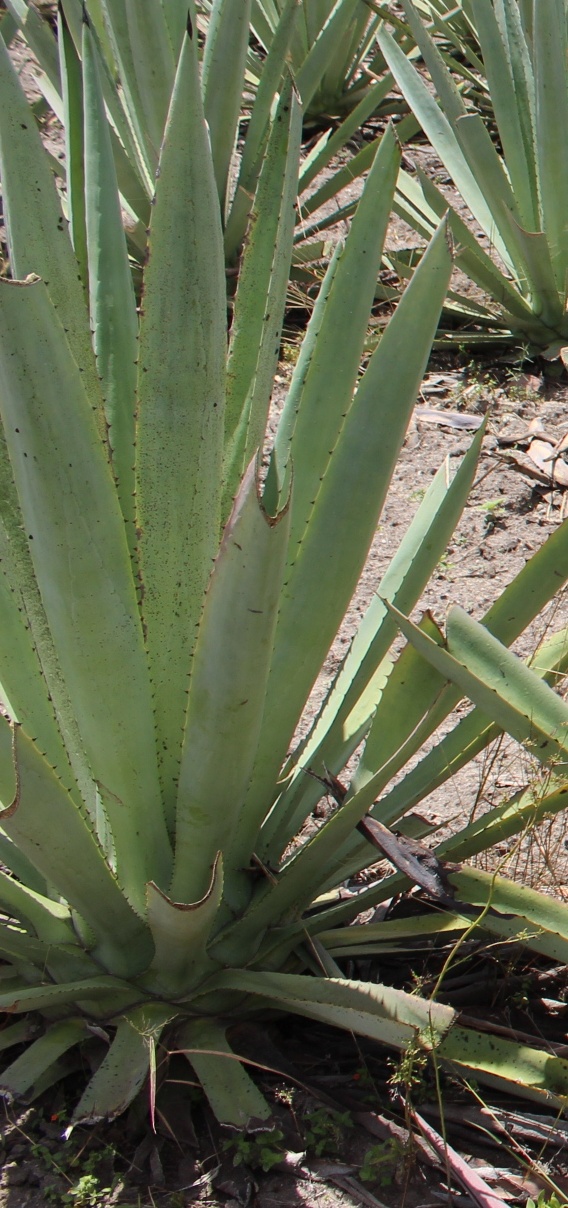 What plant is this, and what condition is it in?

agave, healthy
